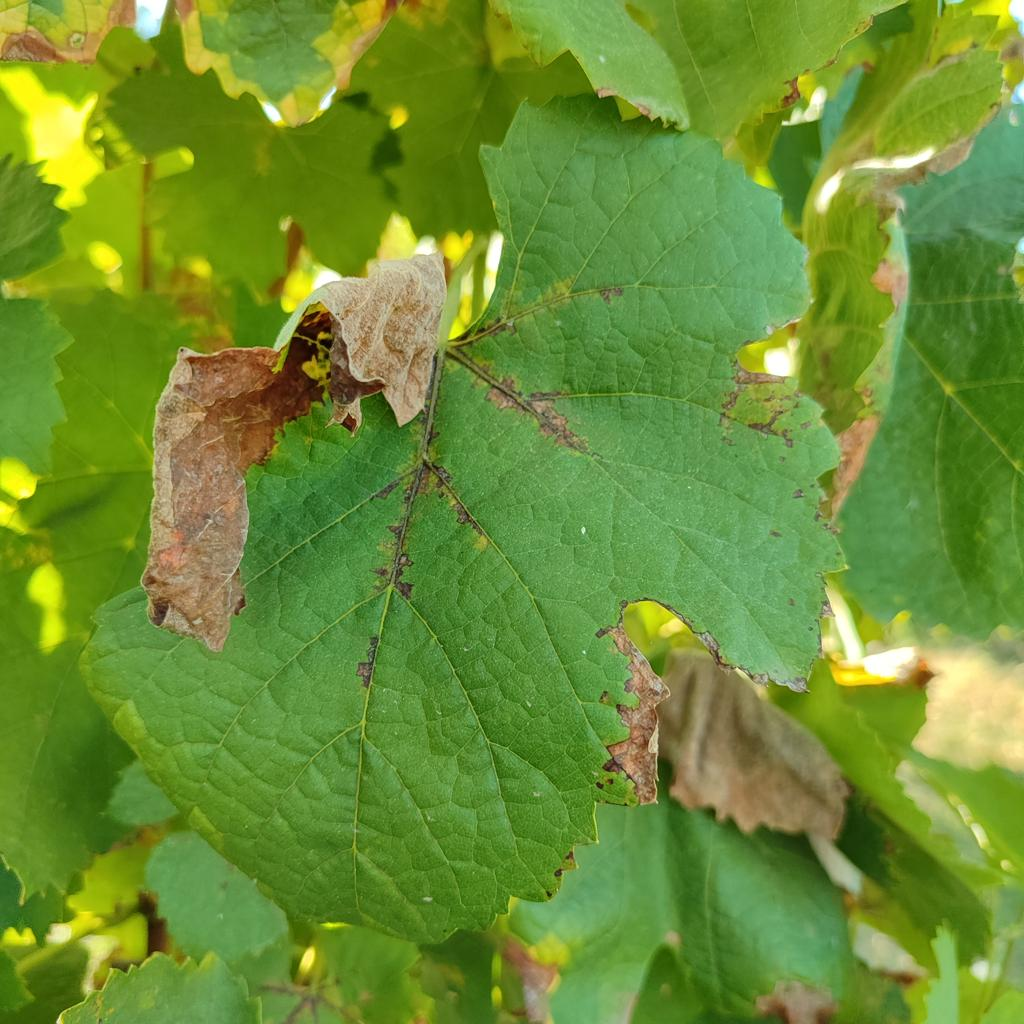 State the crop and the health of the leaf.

grapevine, downy mildew
